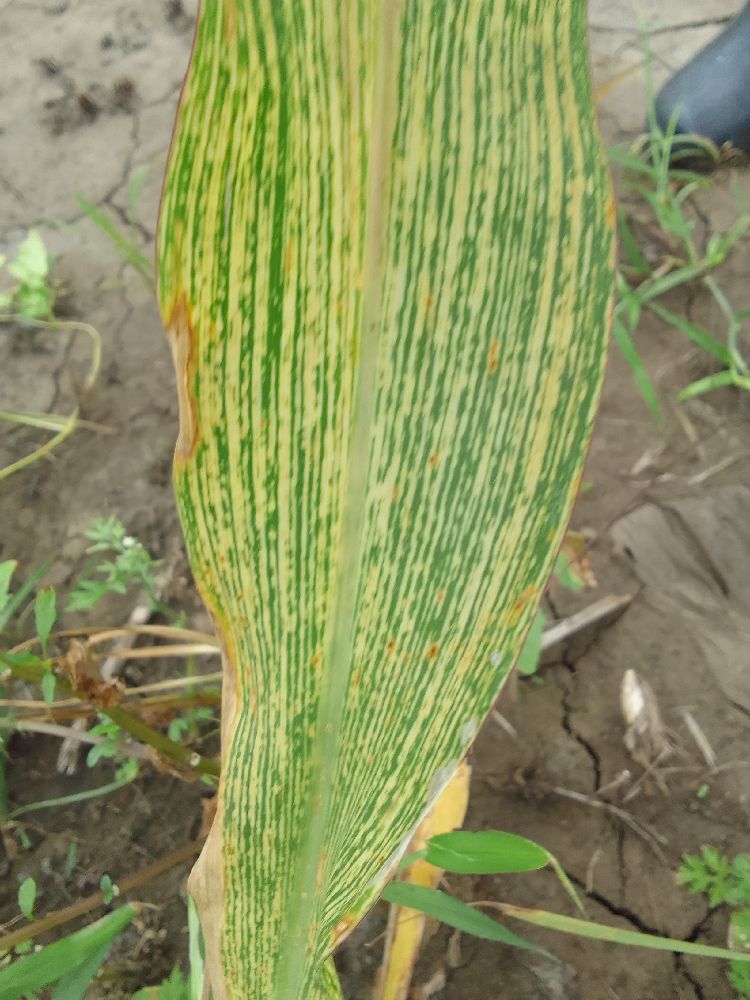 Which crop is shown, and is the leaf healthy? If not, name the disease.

maize, maize streak virus
